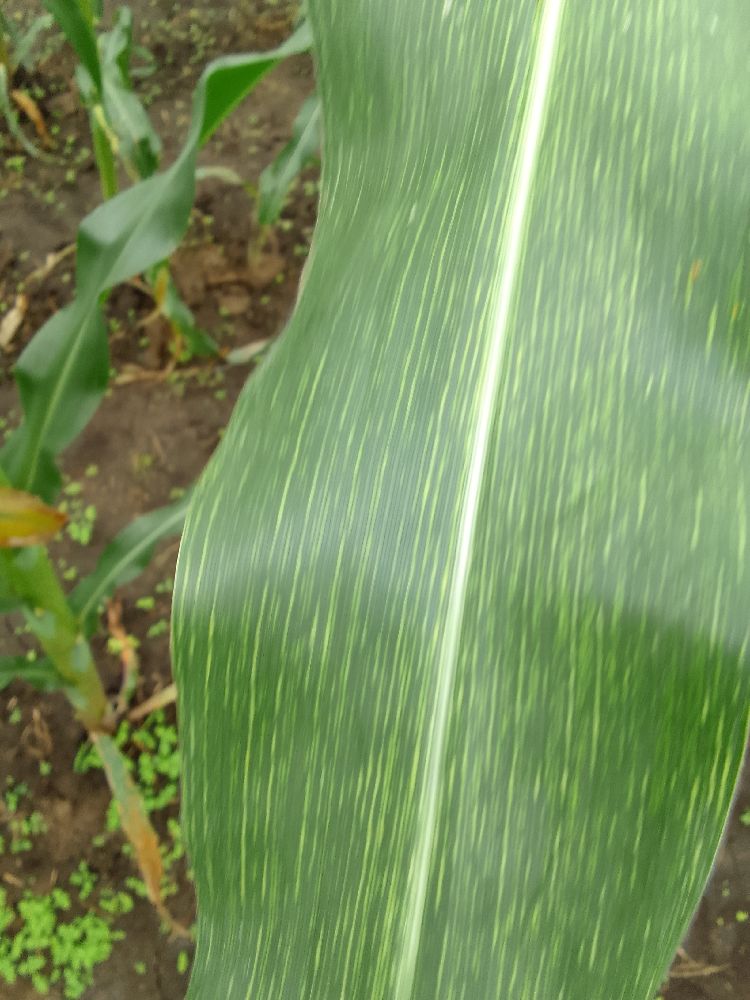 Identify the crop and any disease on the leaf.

maize, maize streak virus
